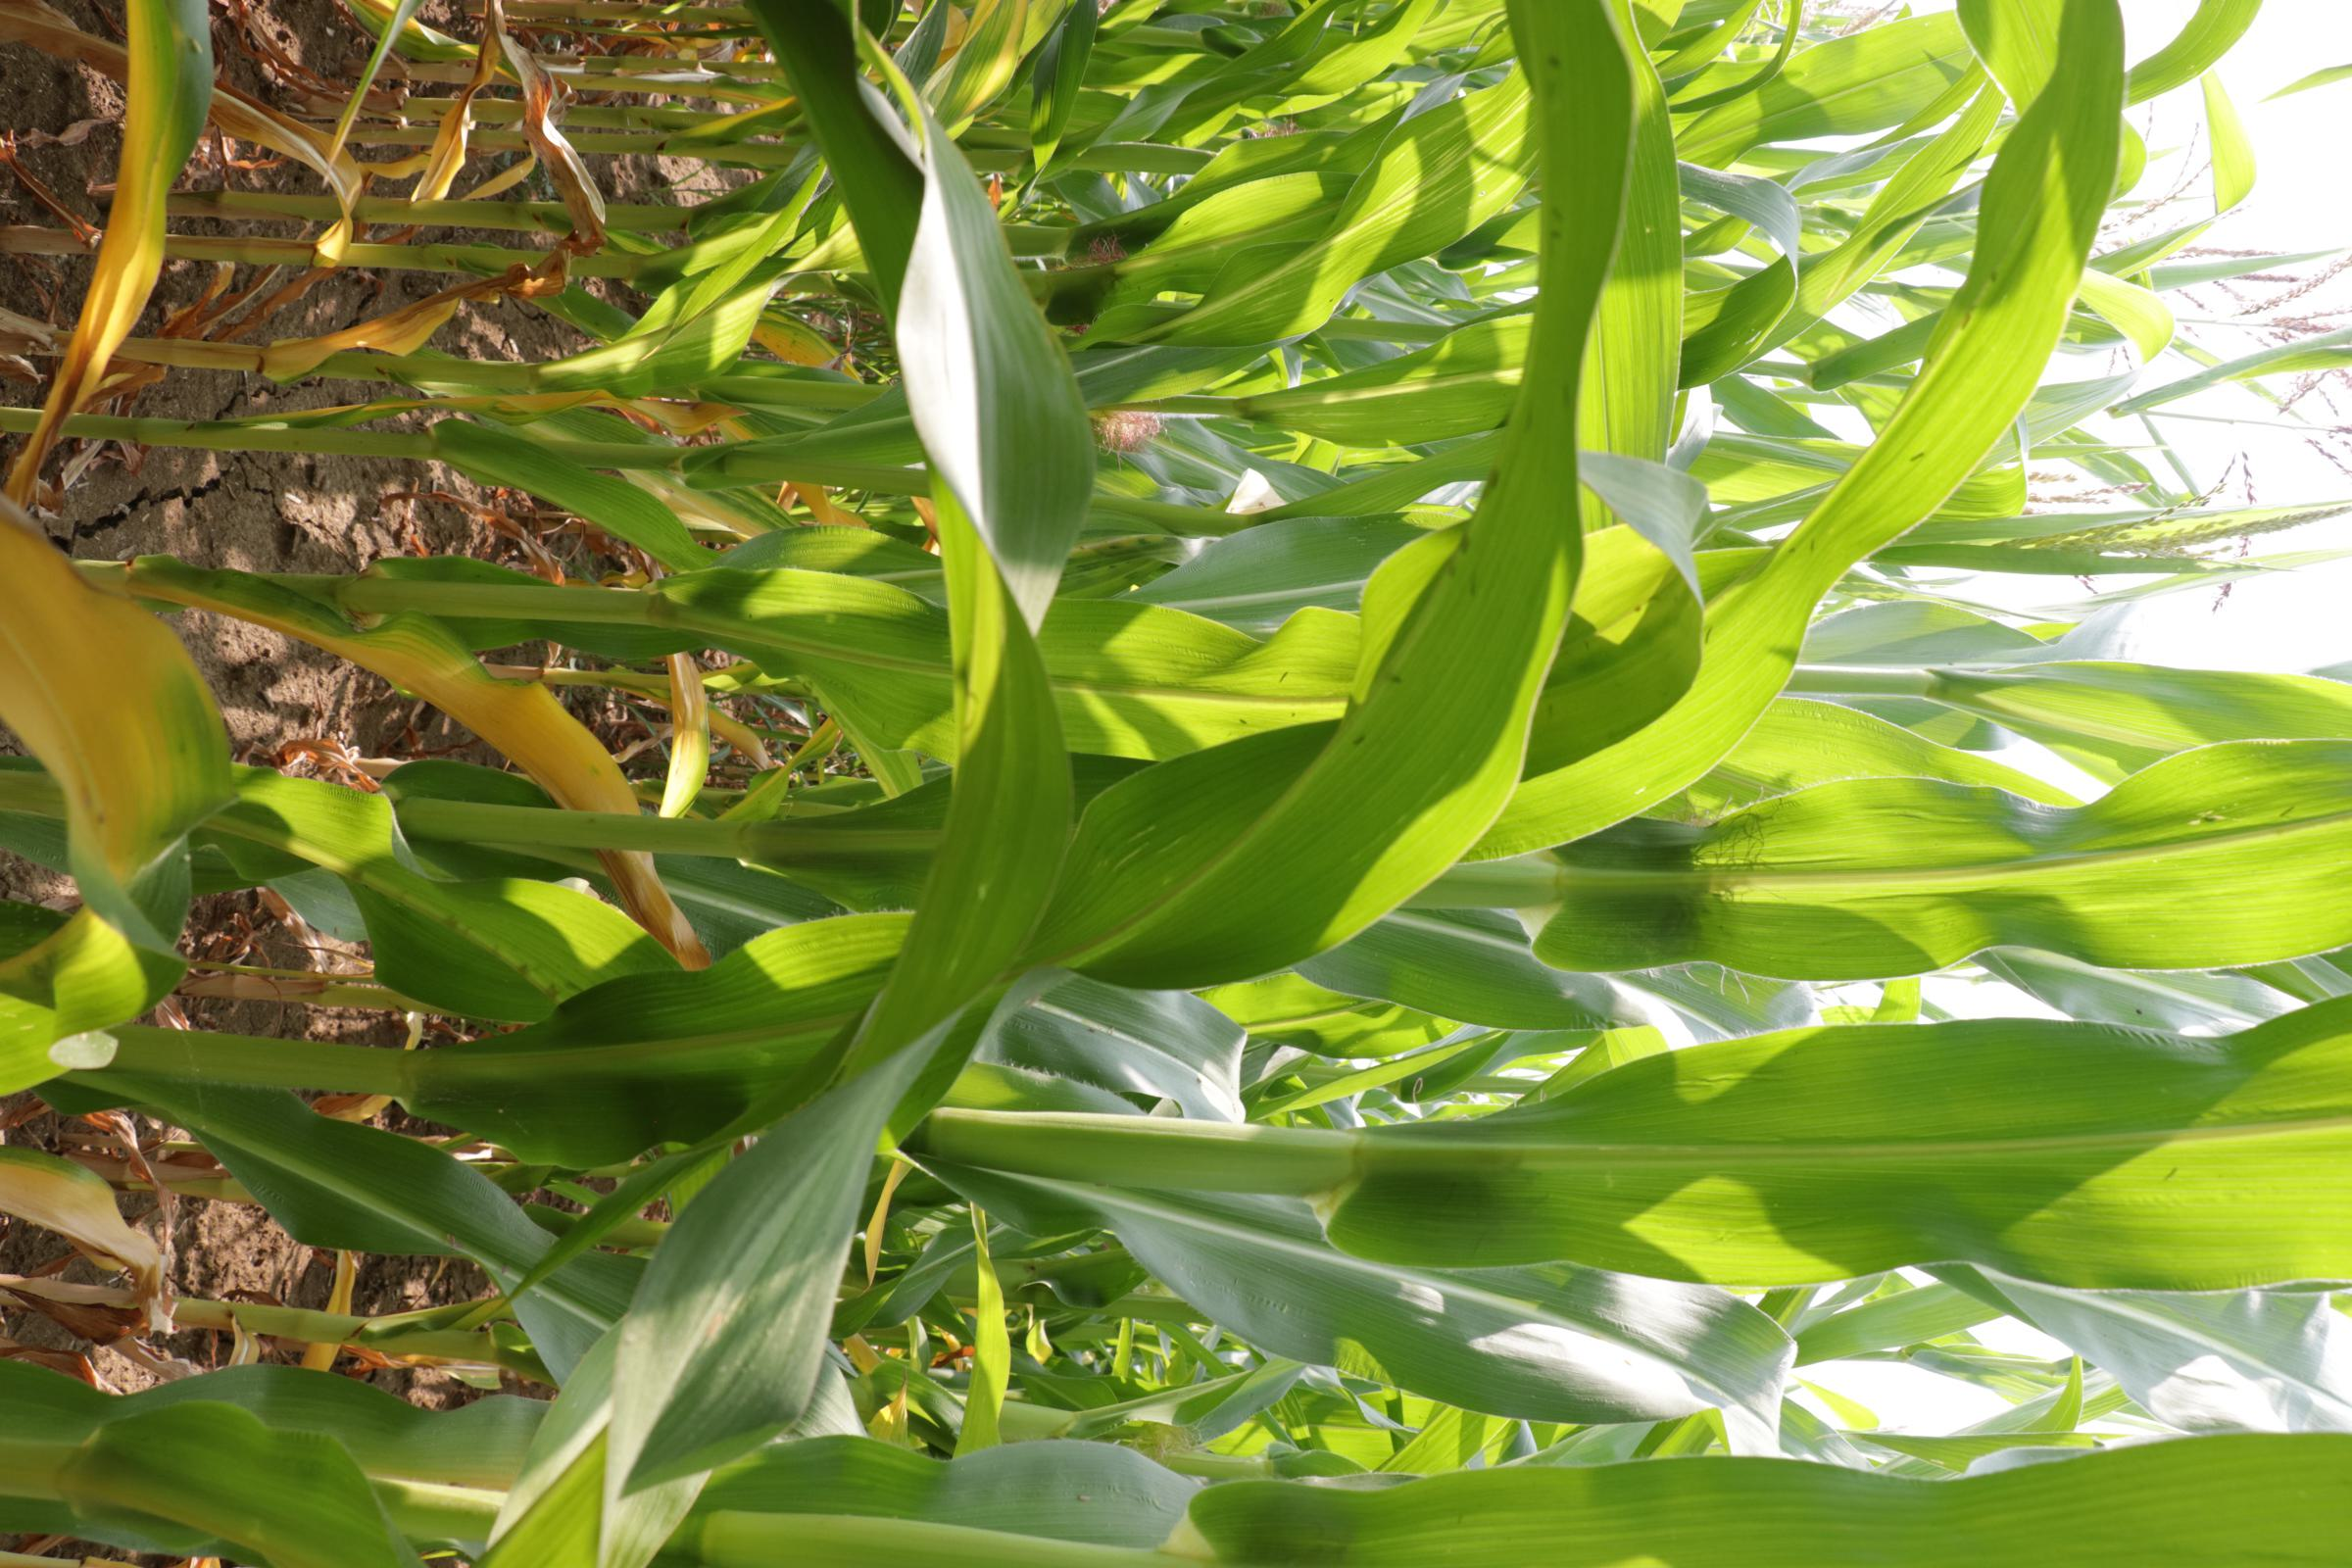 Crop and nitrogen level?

maize, no added nitrogen
